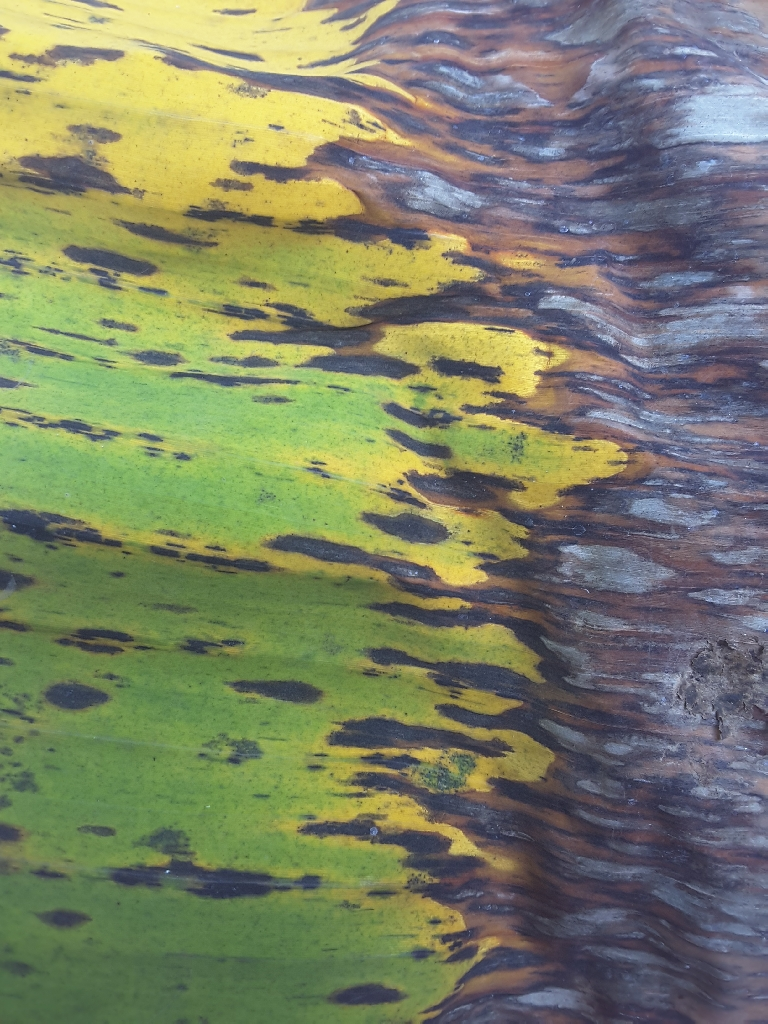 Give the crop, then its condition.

banana, black sigatoka
